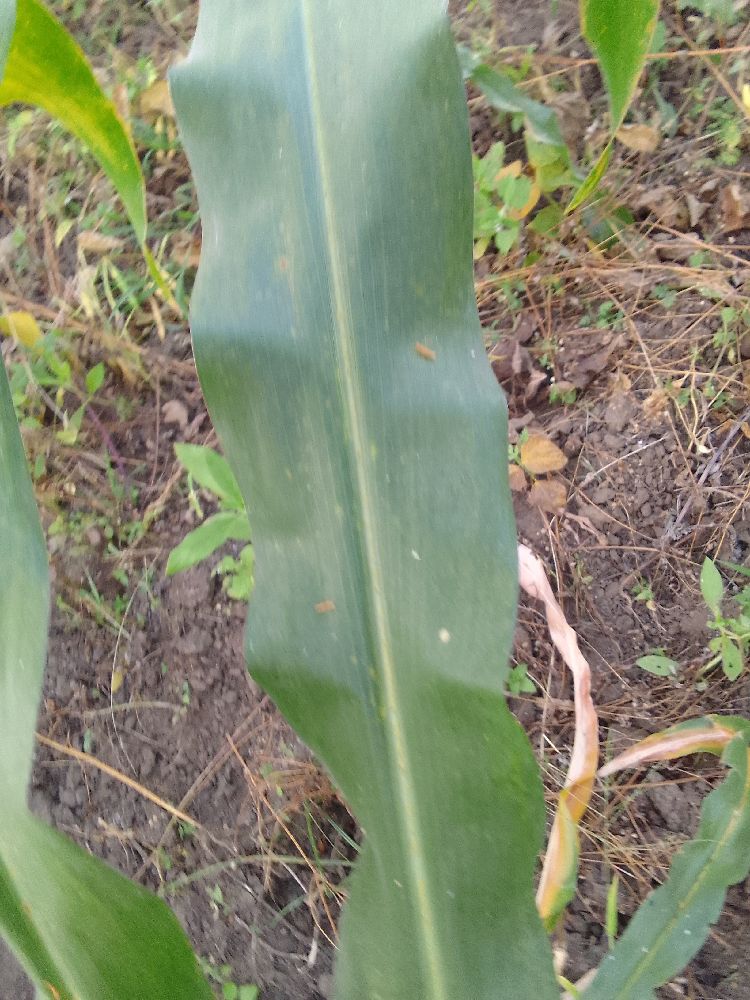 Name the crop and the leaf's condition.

maize, healthy
